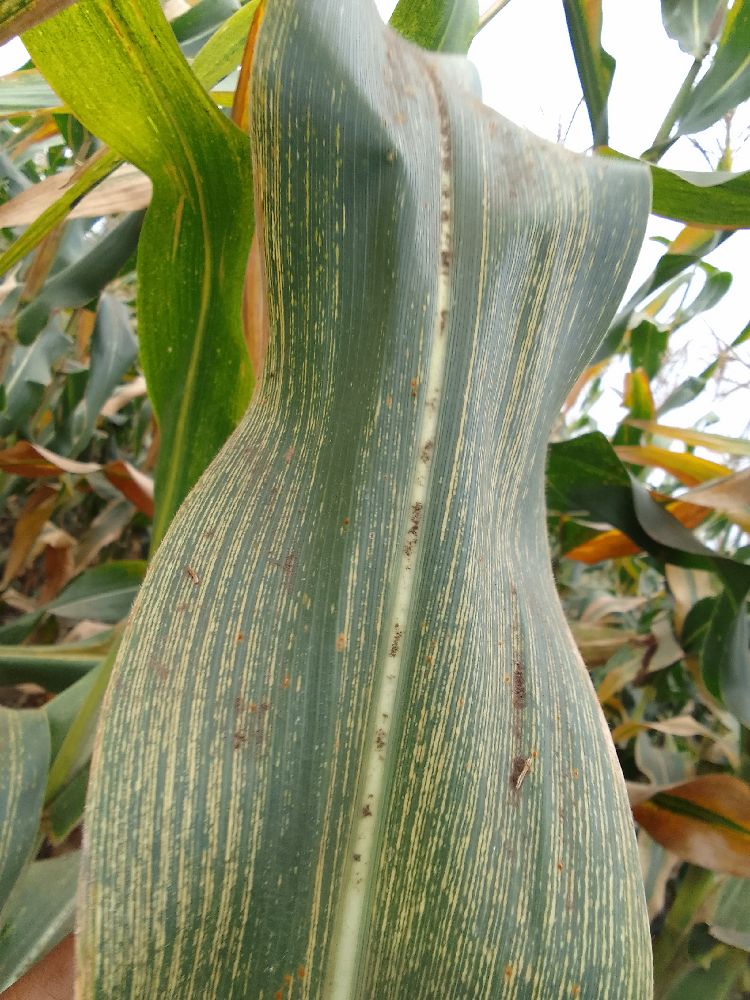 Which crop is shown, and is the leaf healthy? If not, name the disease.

maize, maize streak virus
